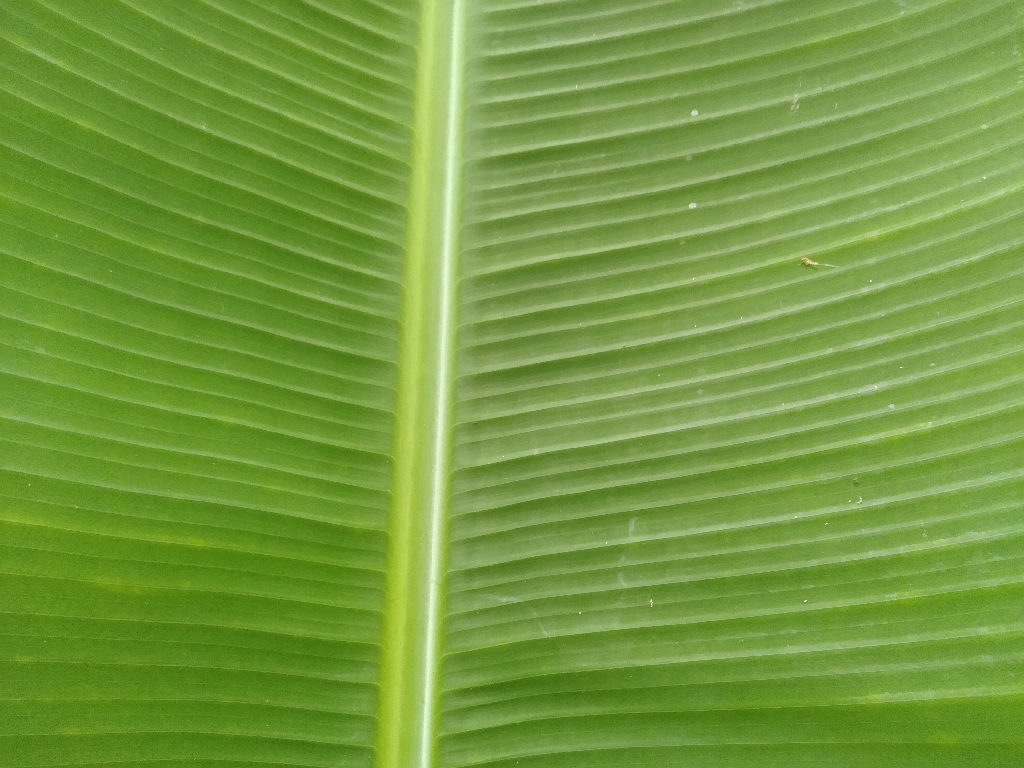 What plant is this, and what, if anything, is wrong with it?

banana, healthy
